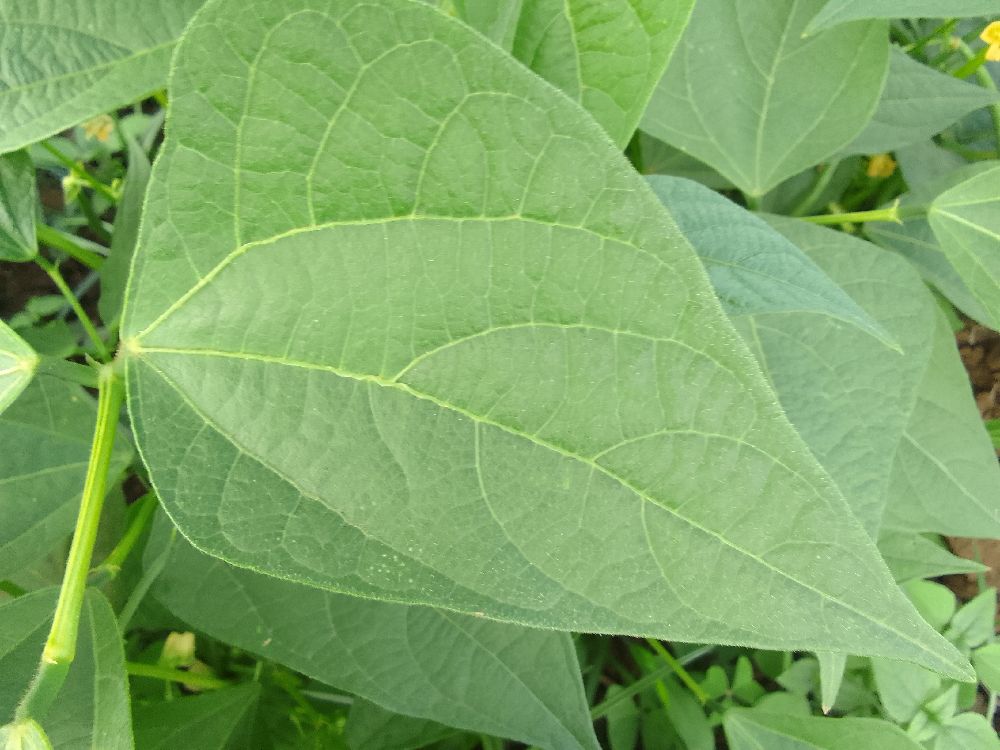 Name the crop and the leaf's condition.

common bean, healthy
